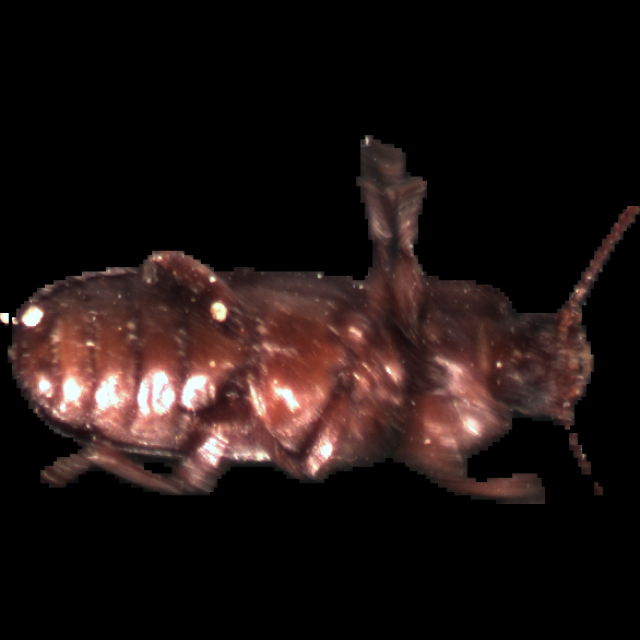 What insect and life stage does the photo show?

mealworm beetle
